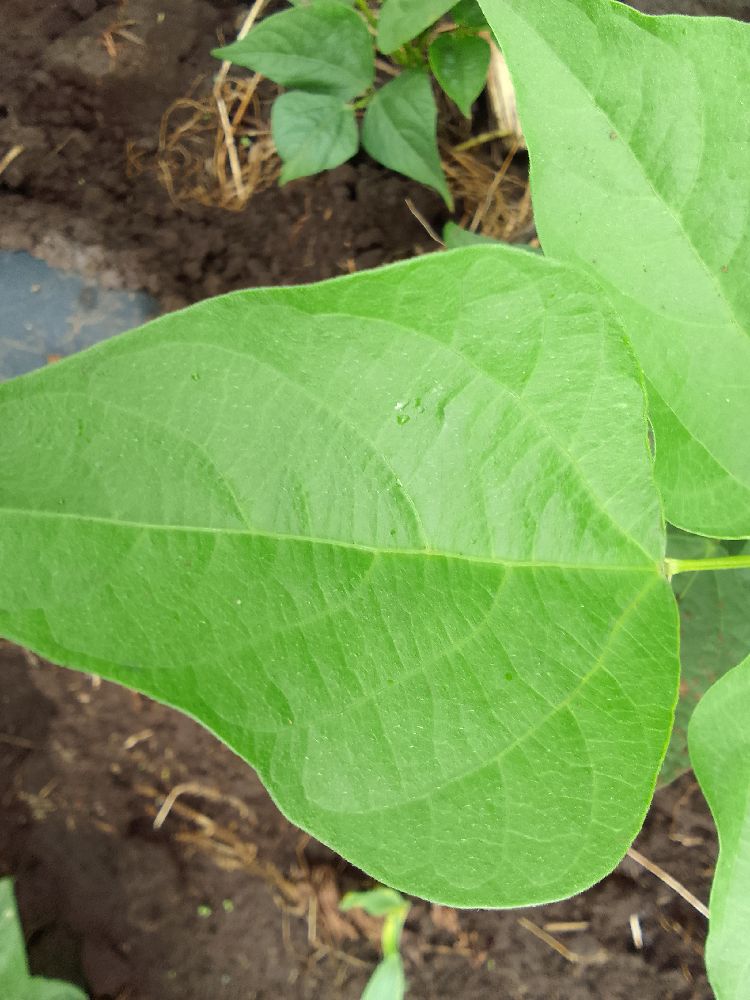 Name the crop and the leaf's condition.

common bean, healthy
